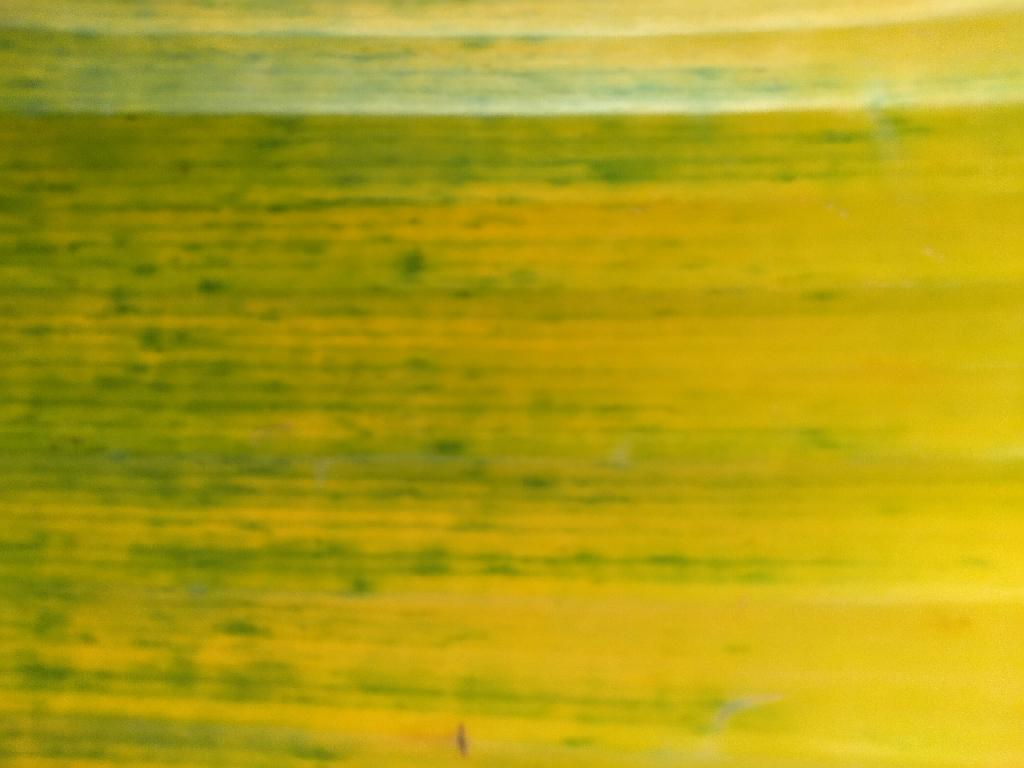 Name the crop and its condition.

banana, fusarium wilt race 1
